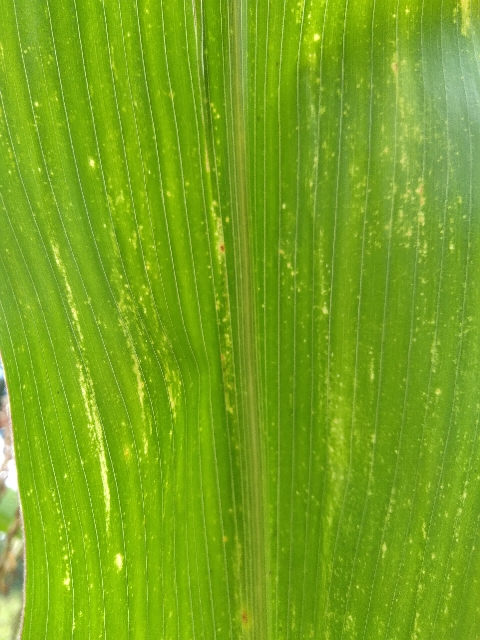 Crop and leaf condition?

maize, maize lethal necrosis
